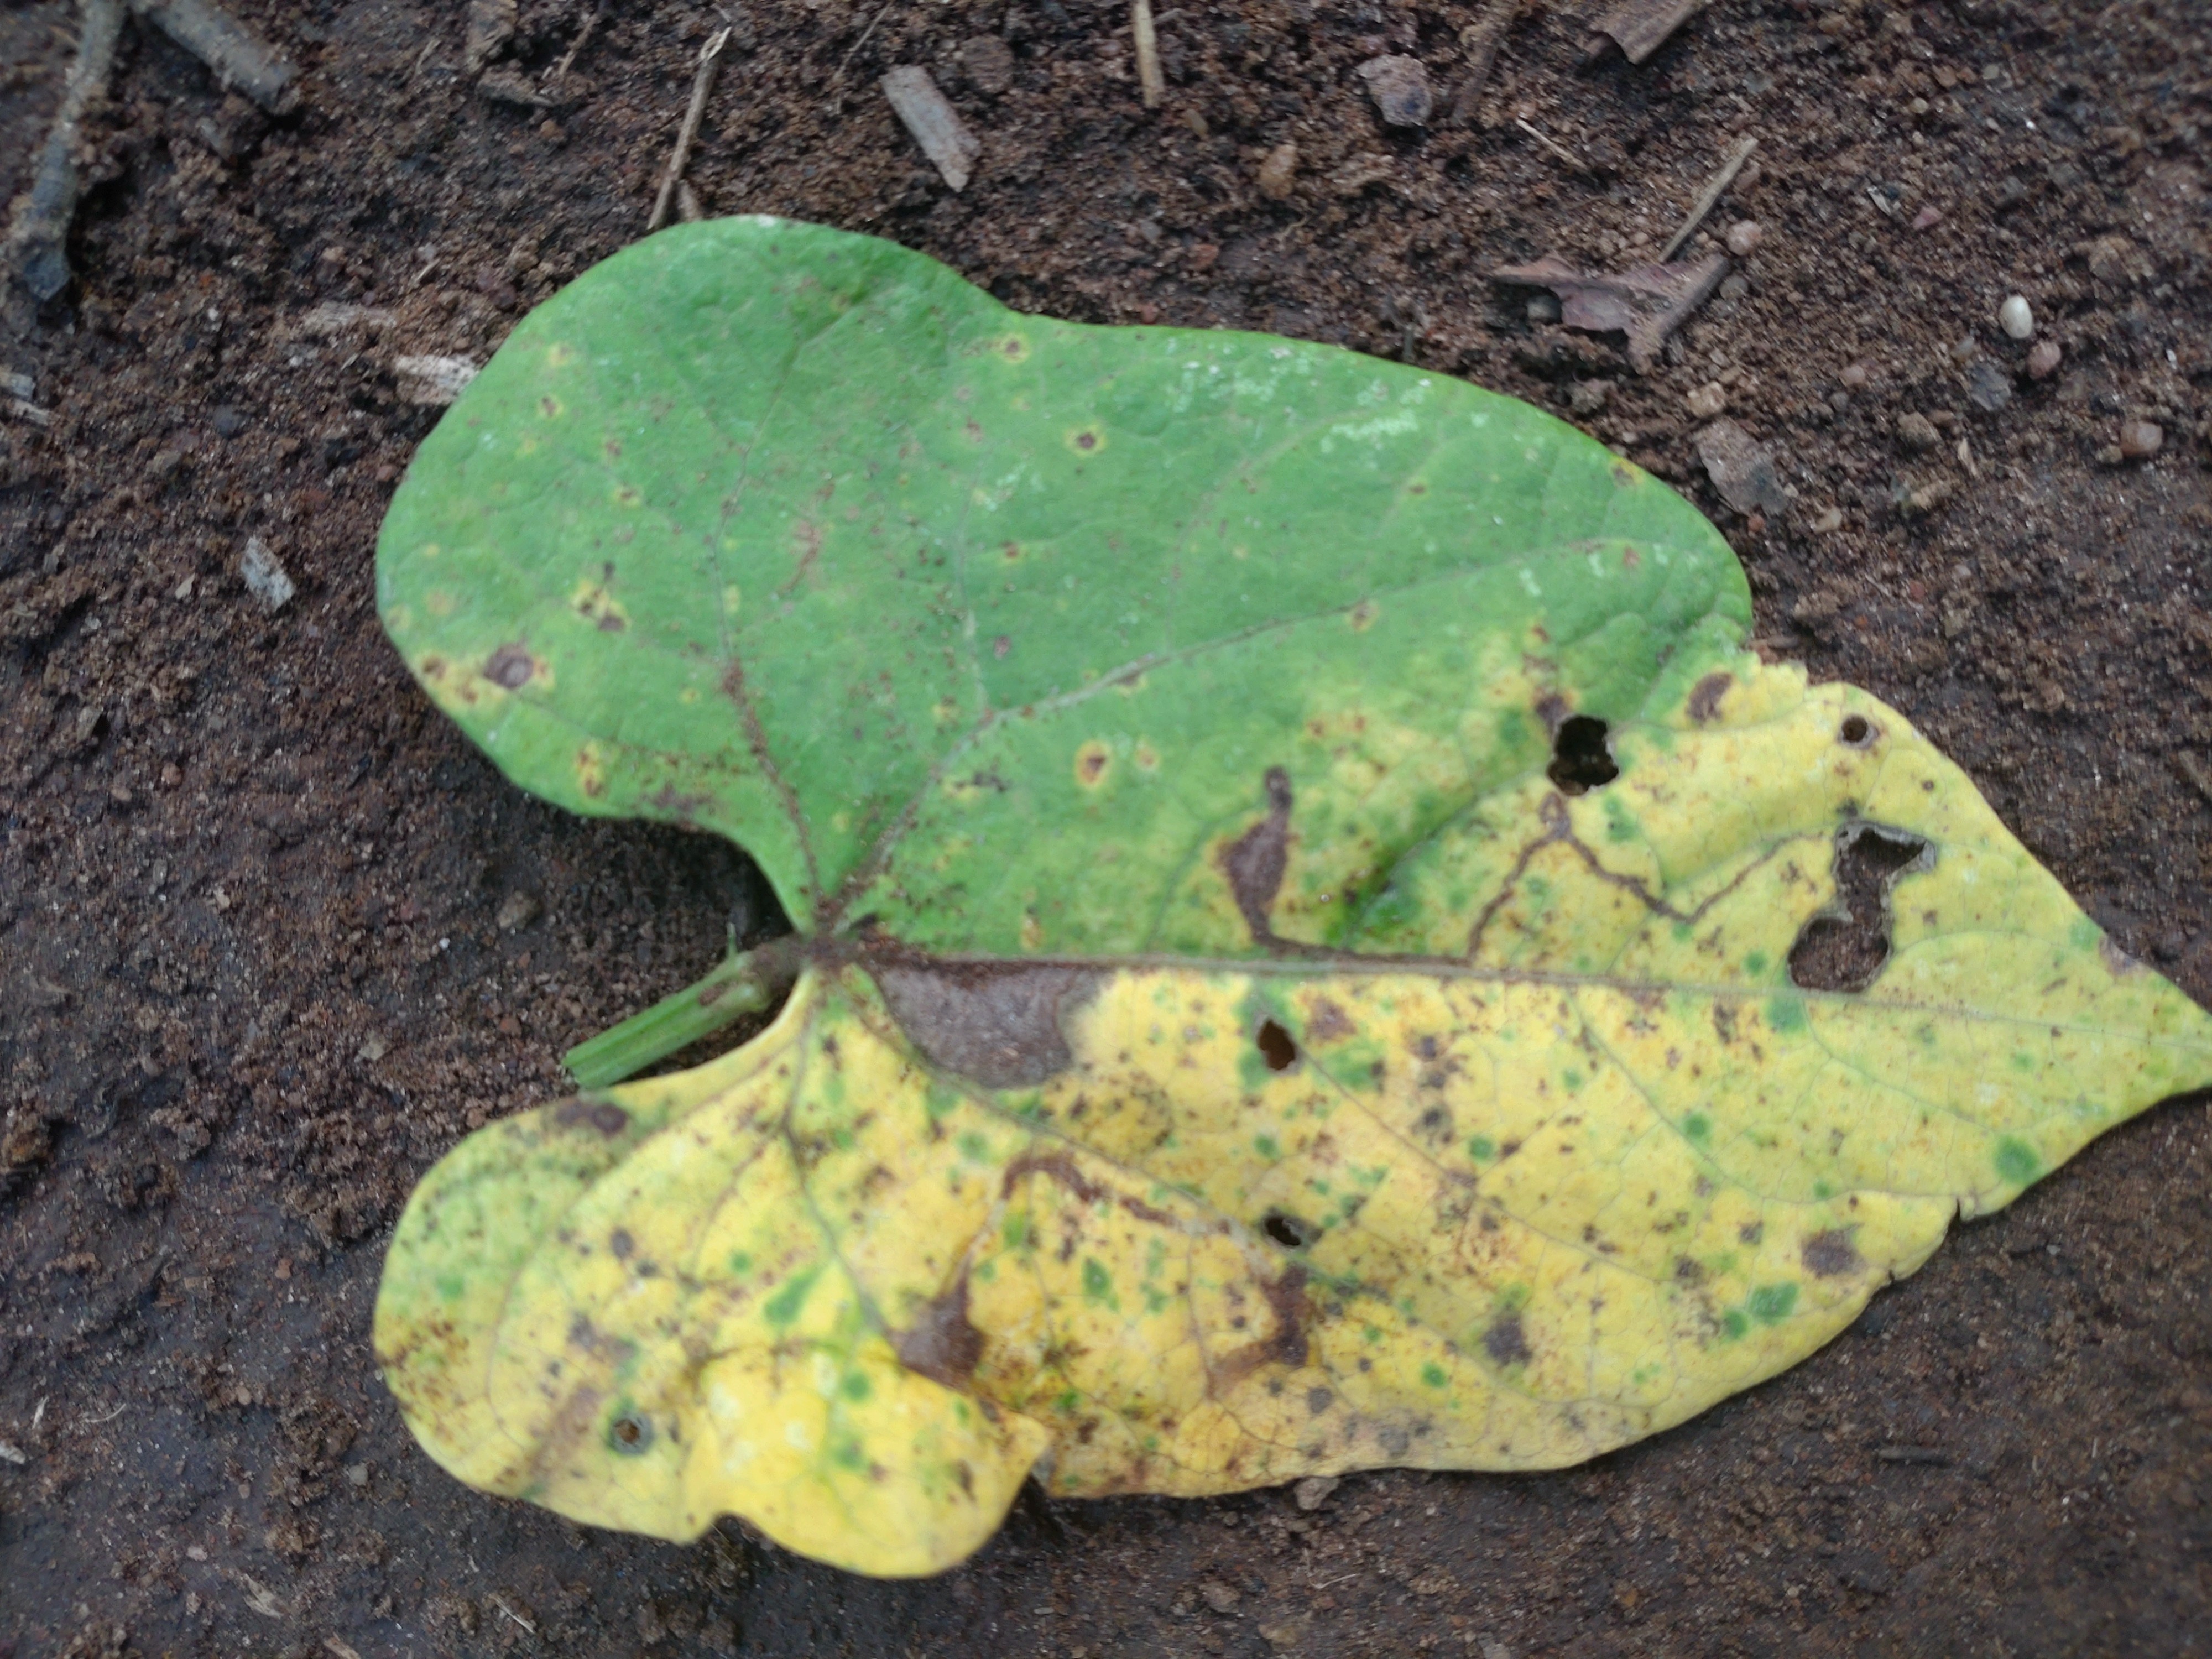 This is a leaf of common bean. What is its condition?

anthracnose
